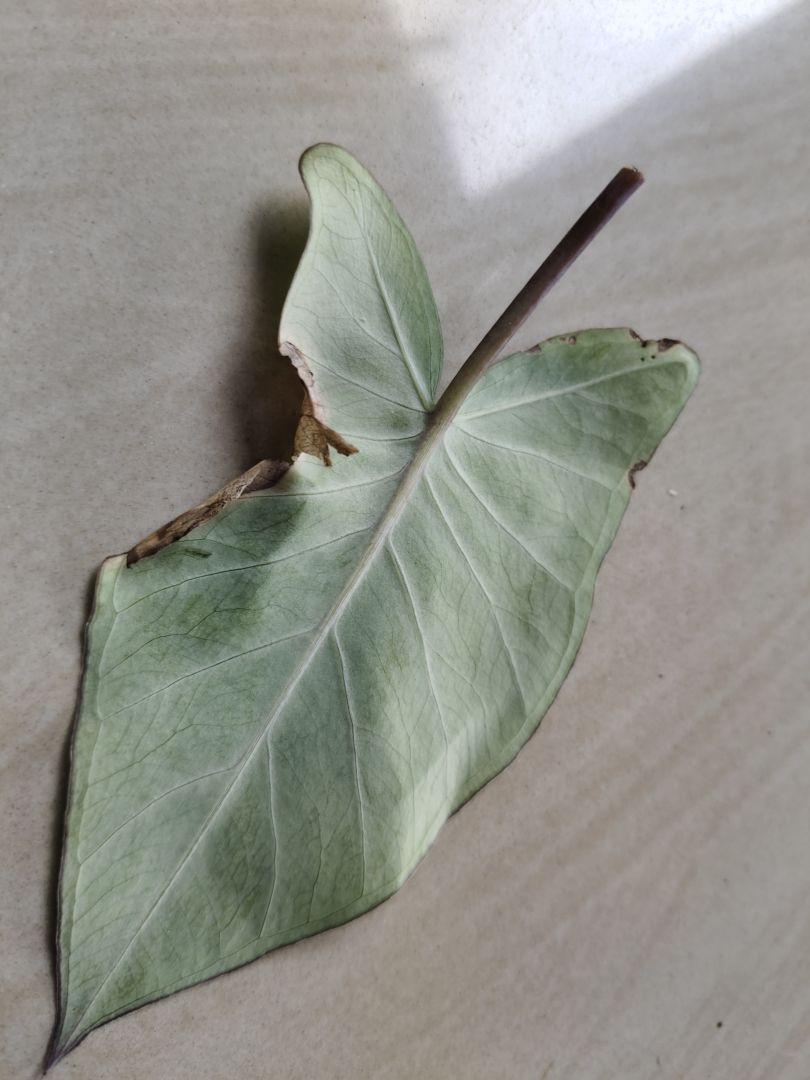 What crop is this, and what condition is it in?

taro, leaf blight
